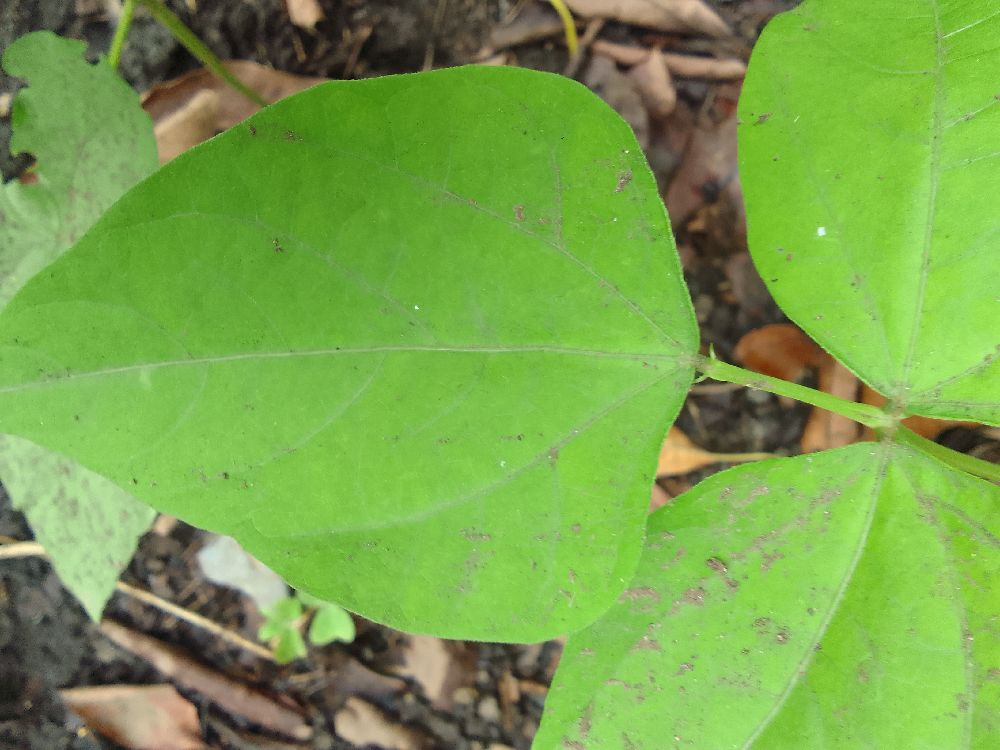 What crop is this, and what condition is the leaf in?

common bean, healthy
